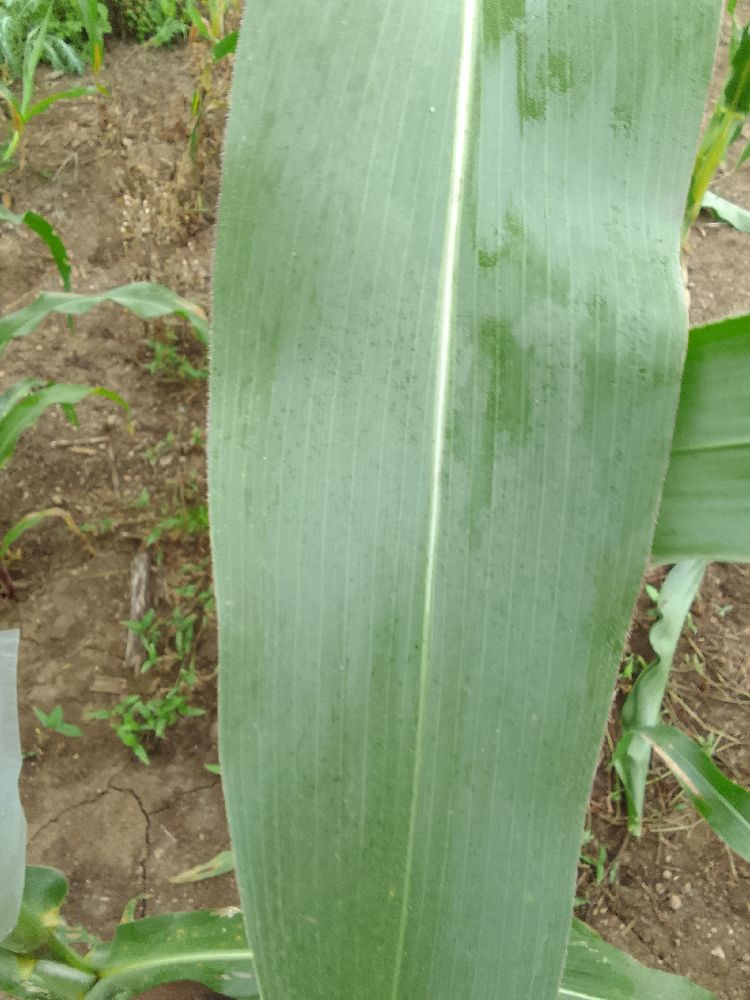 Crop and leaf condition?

maize, healthy
